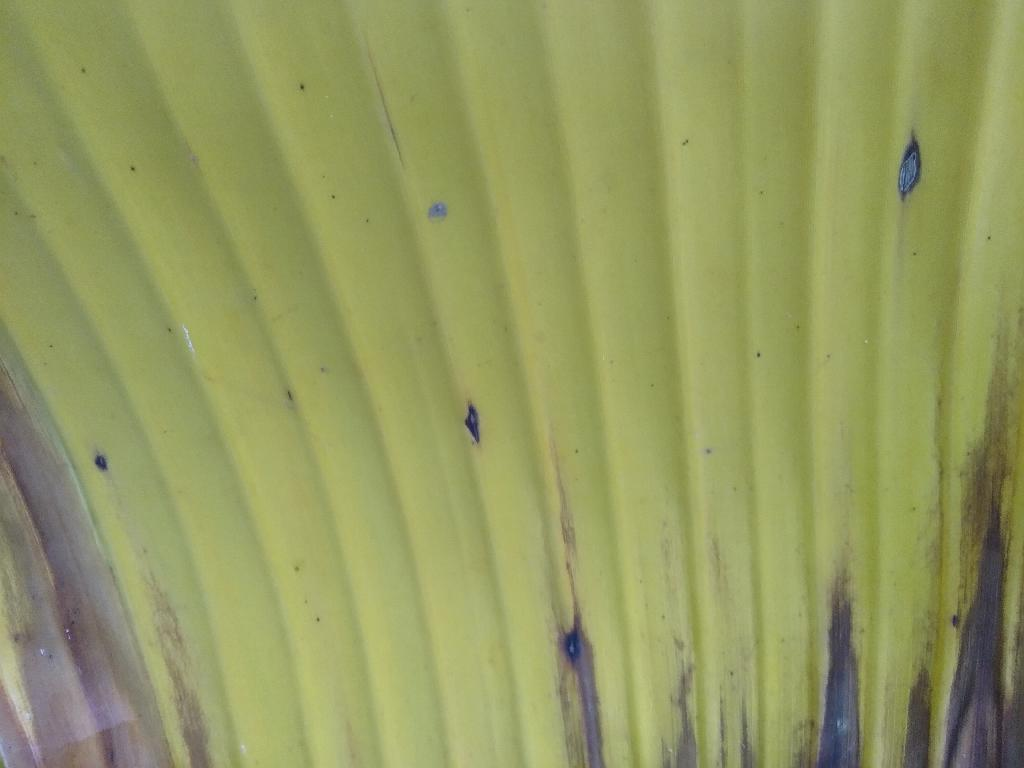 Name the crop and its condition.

banana, fusarium wilt race 1
